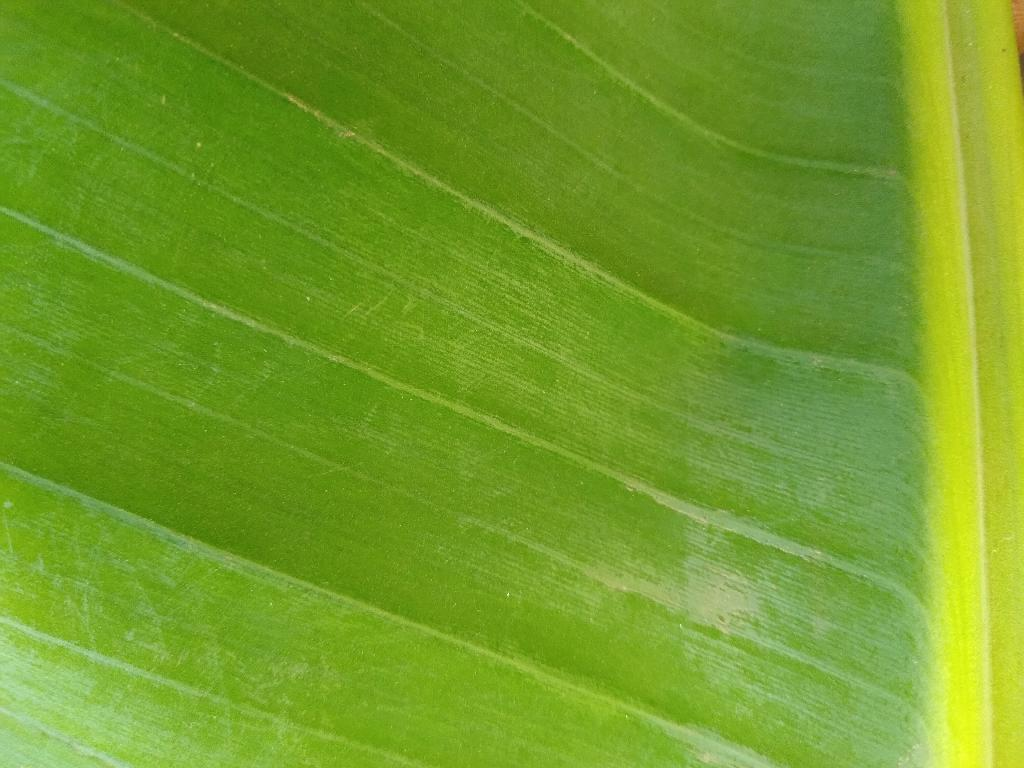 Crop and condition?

banana, healthy
